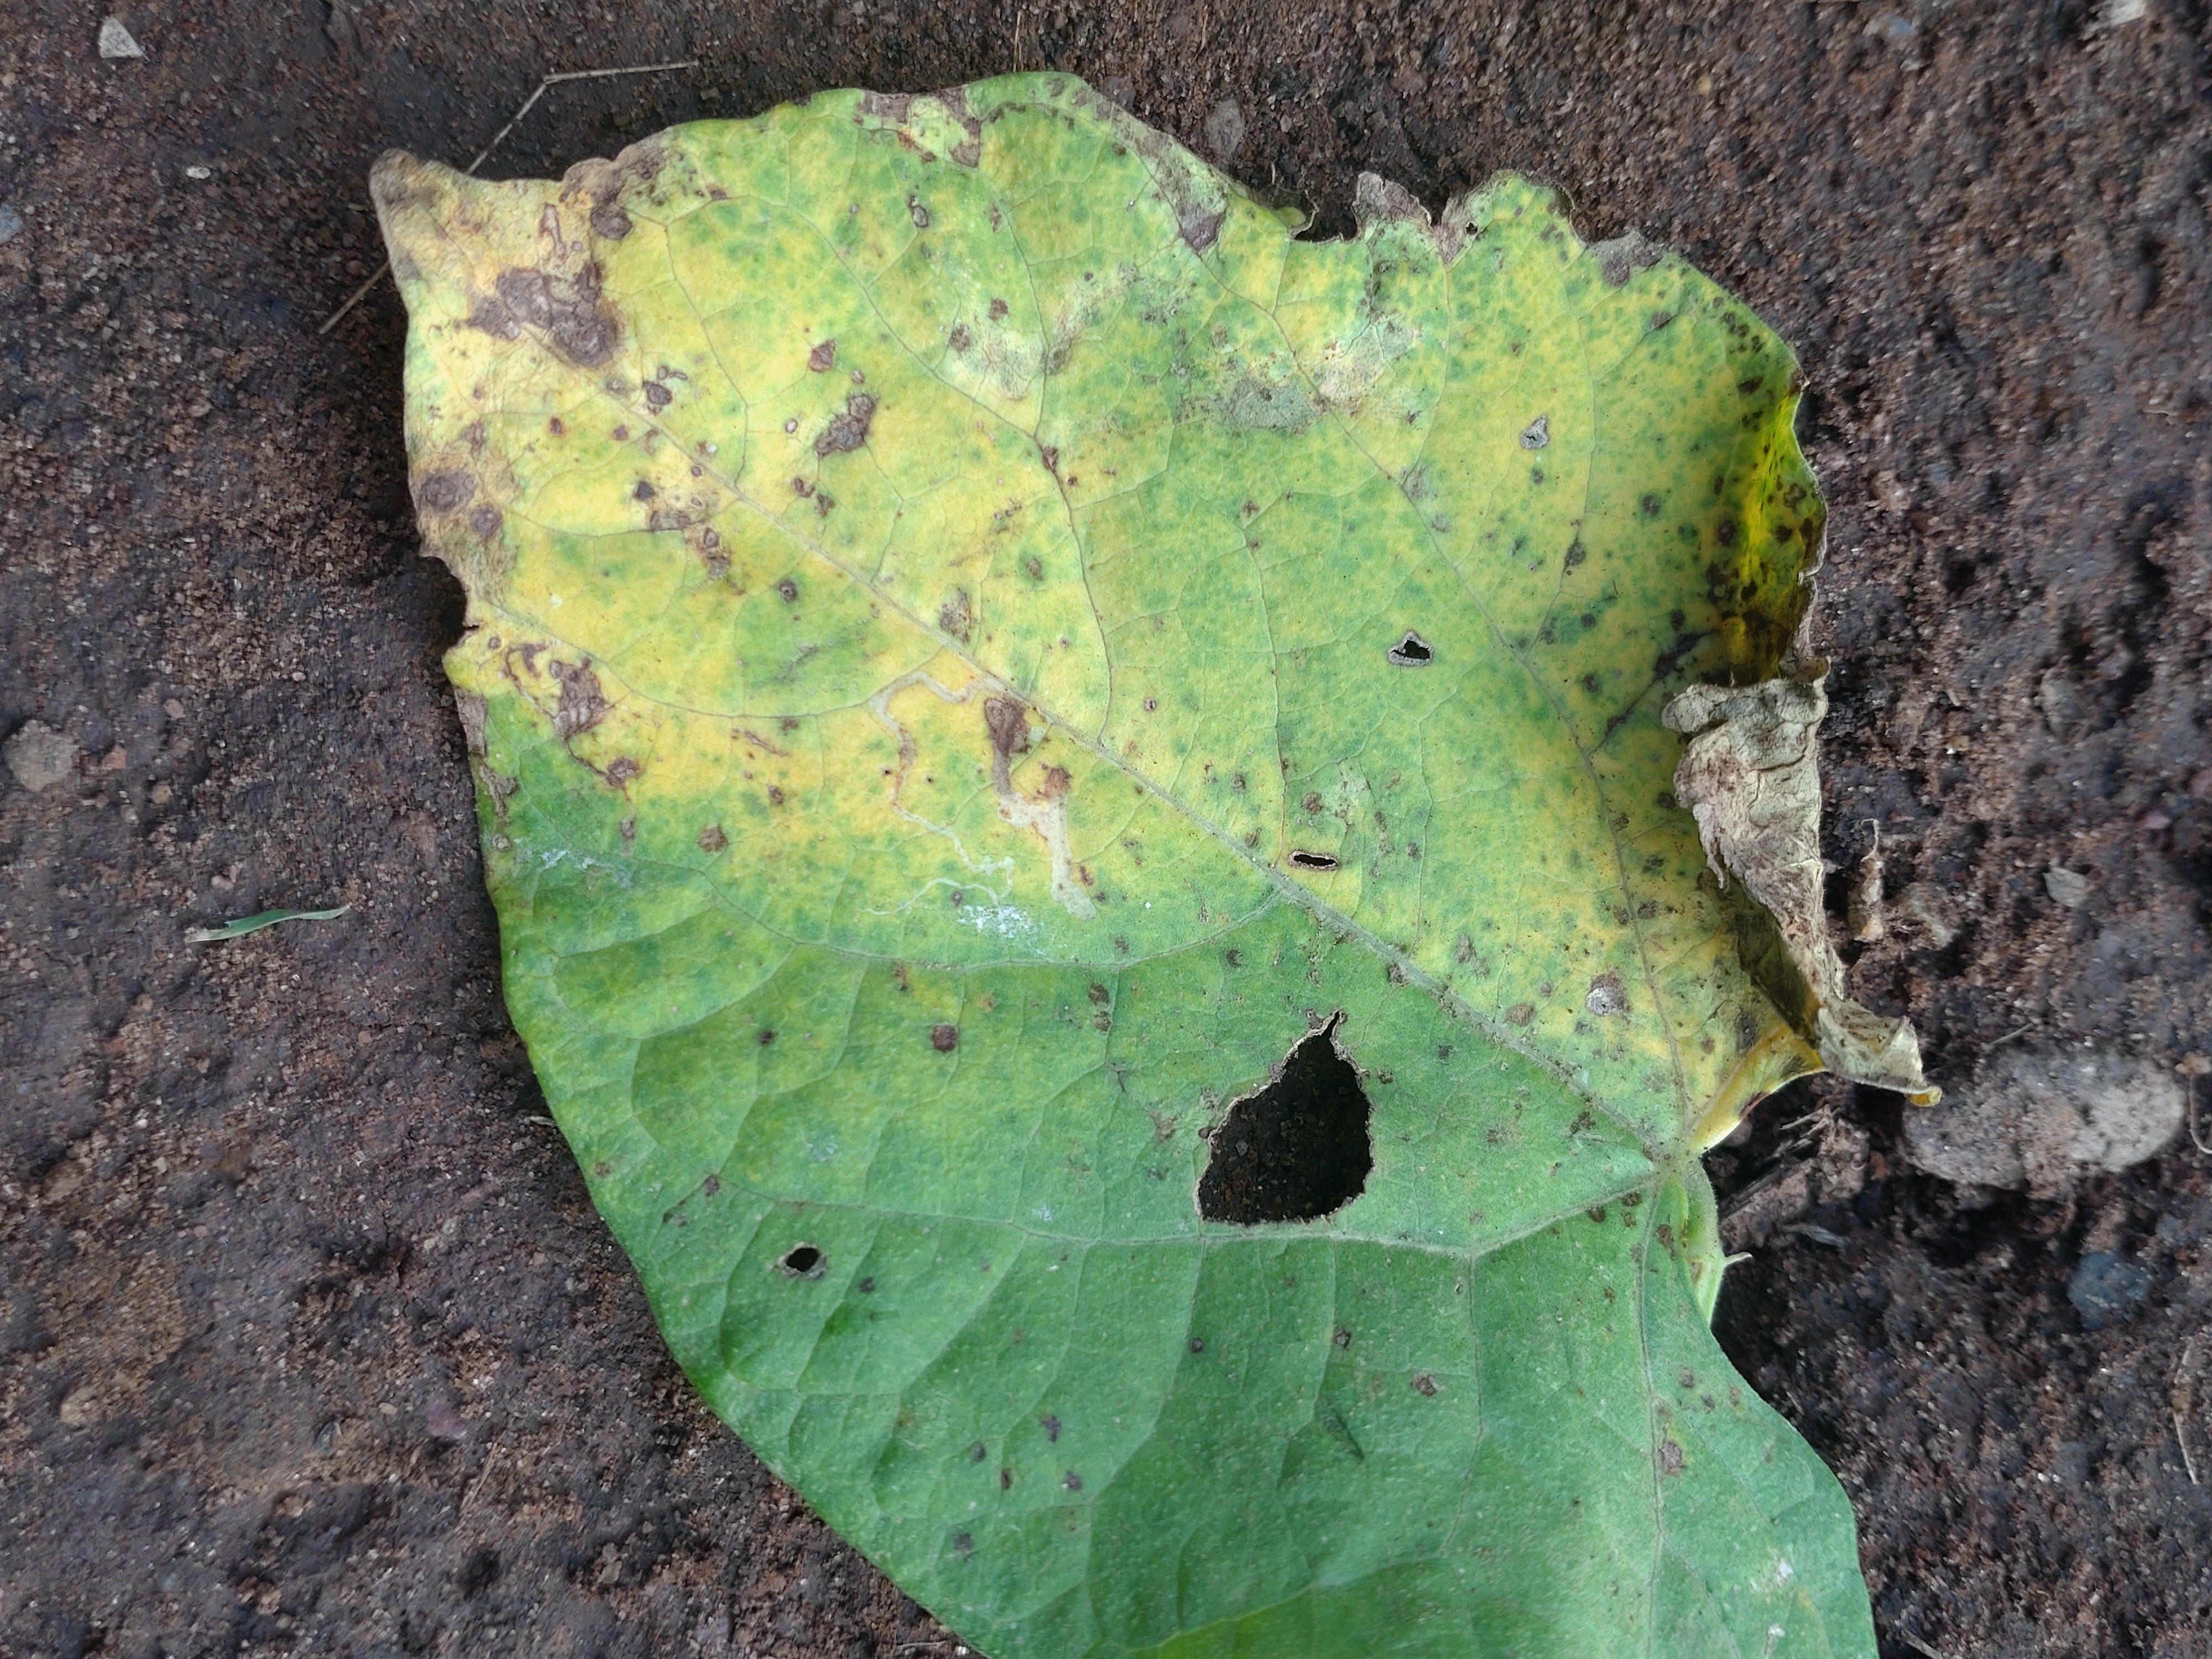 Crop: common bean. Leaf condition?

anthracnose
